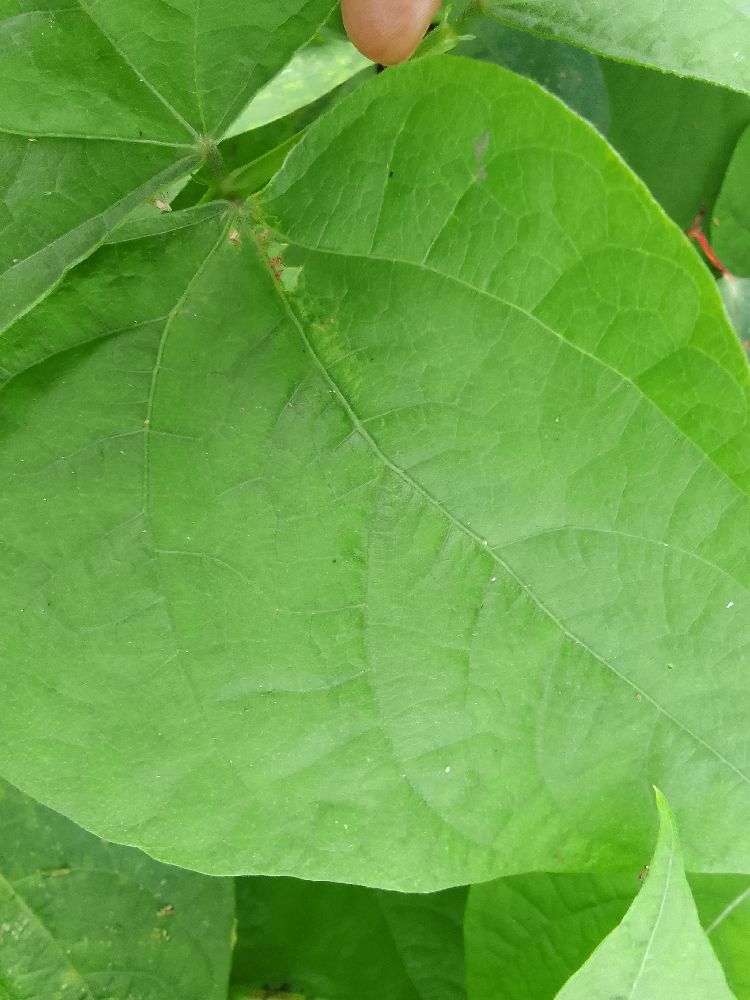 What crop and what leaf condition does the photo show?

common bean, healthy
